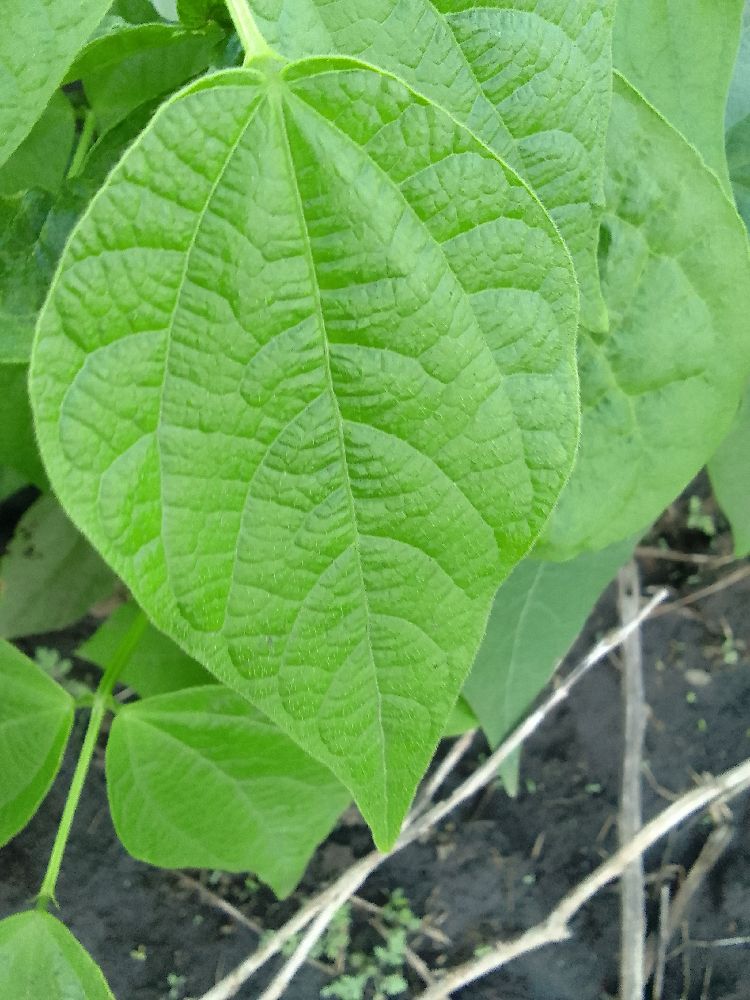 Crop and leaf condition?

common bean, healthy
